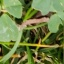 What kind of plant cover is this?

unstructured weed
